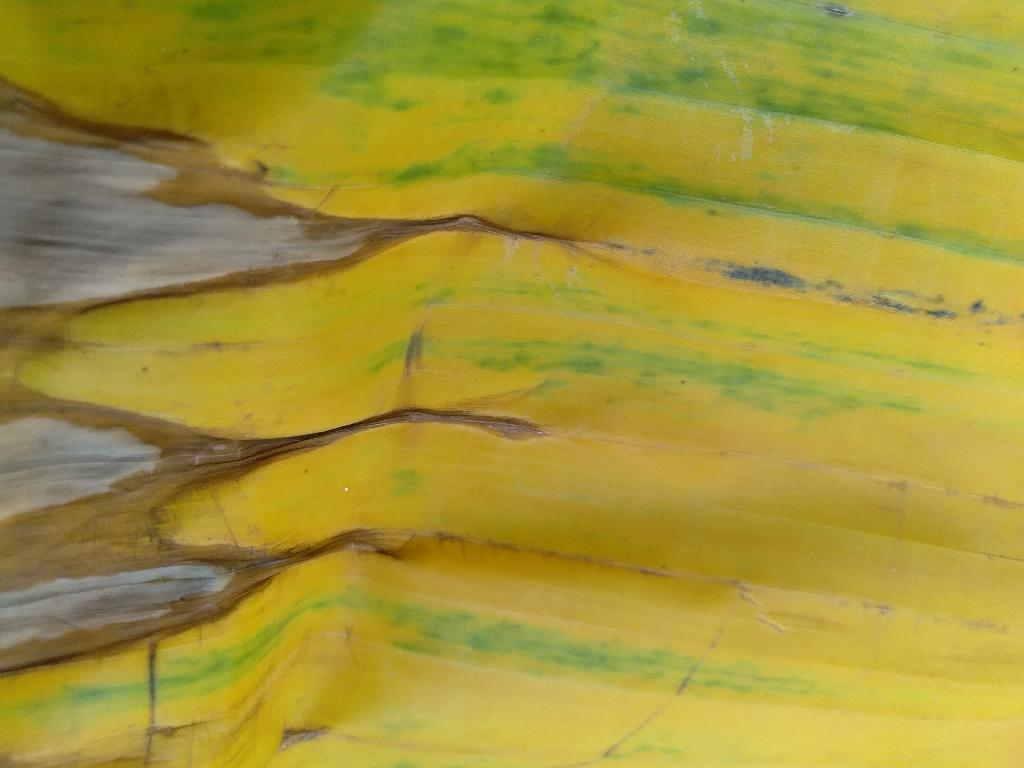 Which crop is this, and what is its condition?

banana, fusarium wilt race 1
